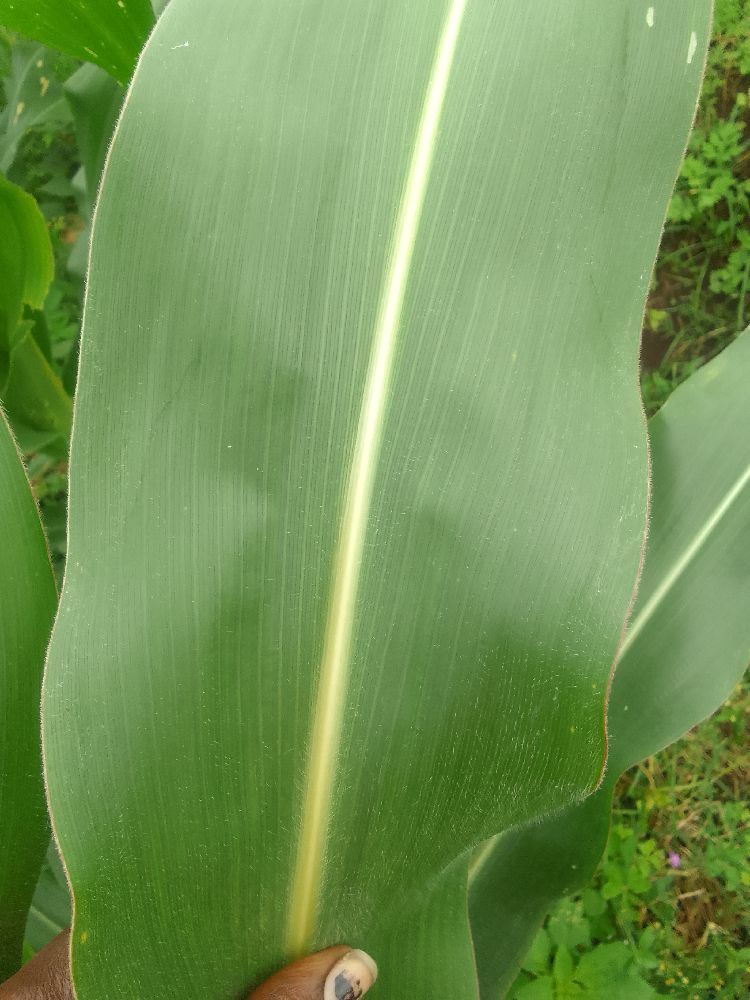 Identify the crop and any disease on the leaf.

maize, healthy
